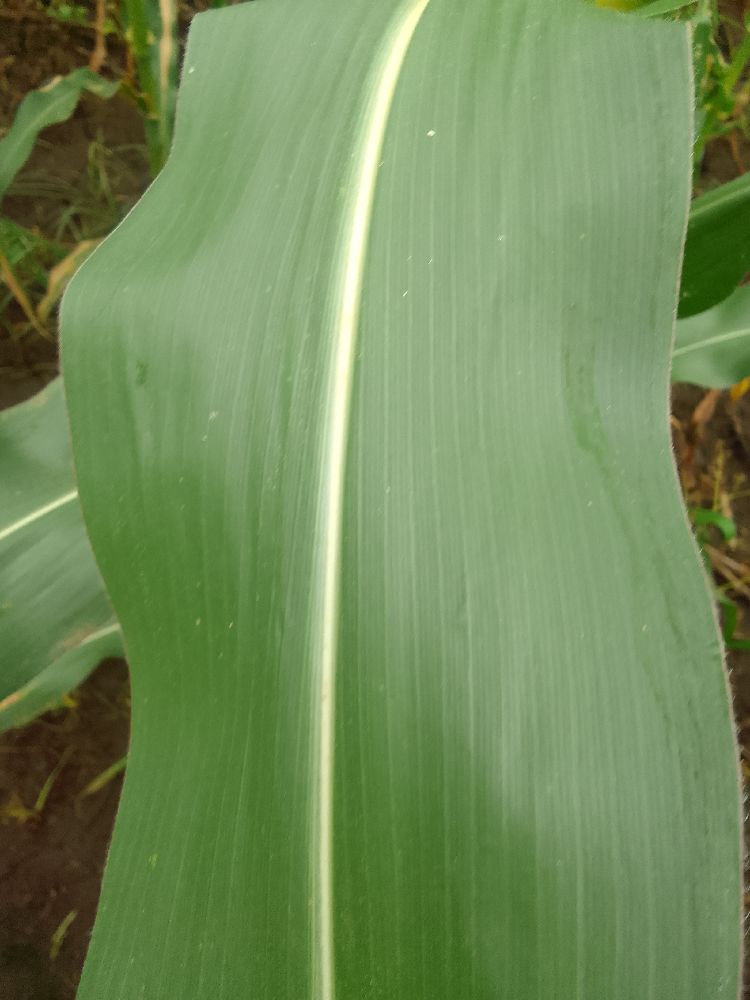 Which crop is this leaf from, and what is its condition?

maize, healthy
